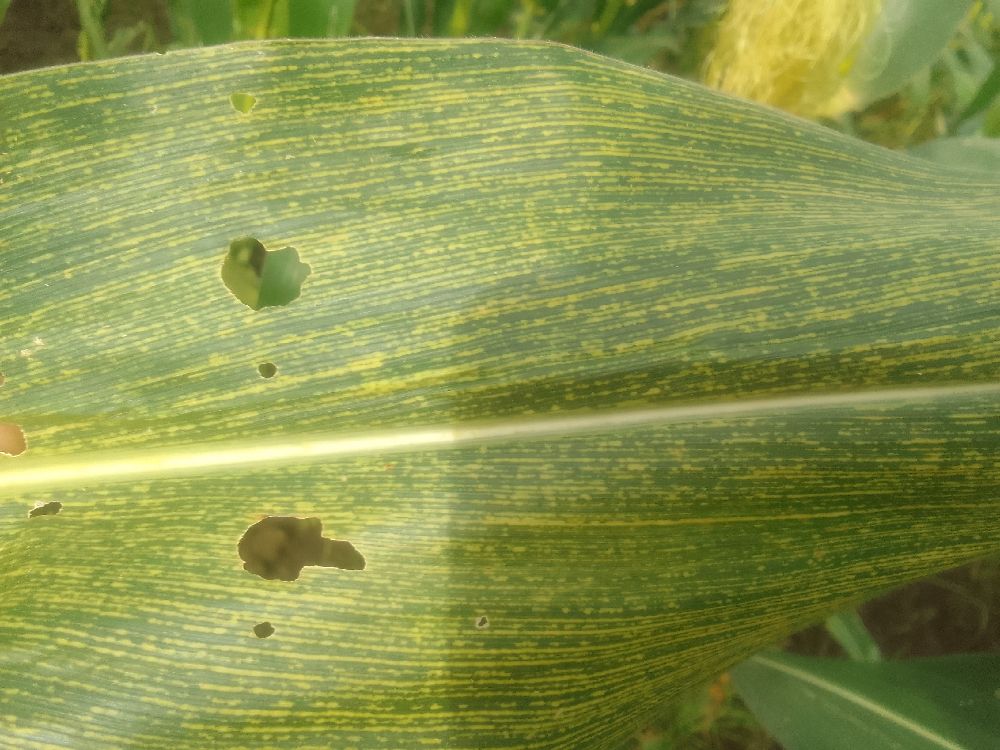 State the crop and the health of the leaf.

maize, maize streak virus
